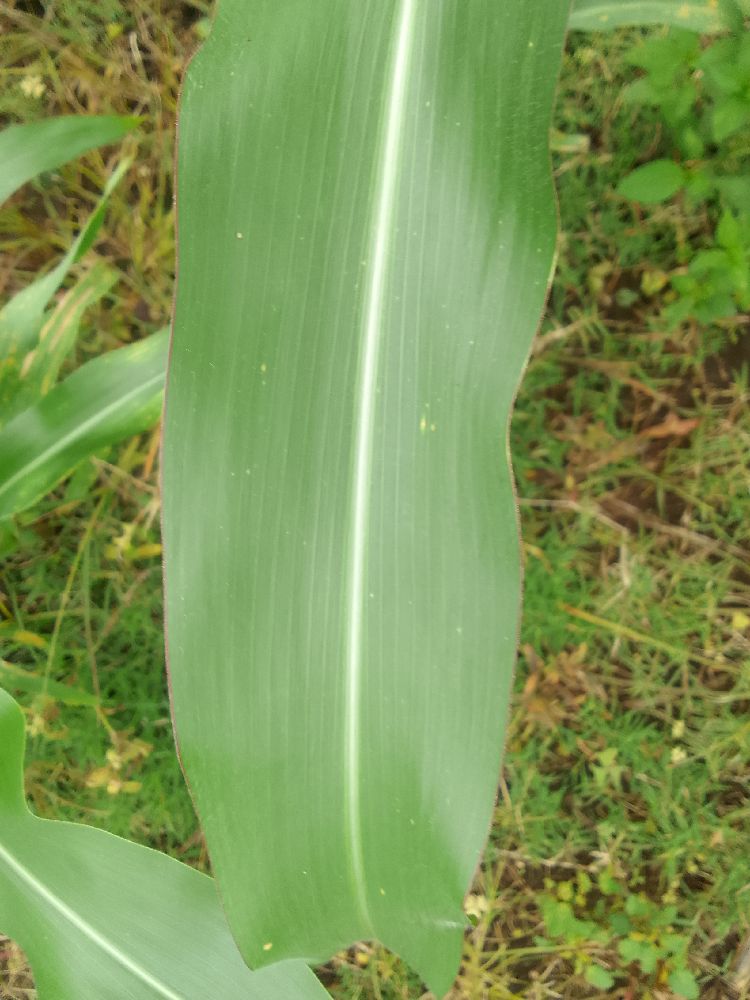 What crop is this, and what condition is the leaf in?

maize, healthy
